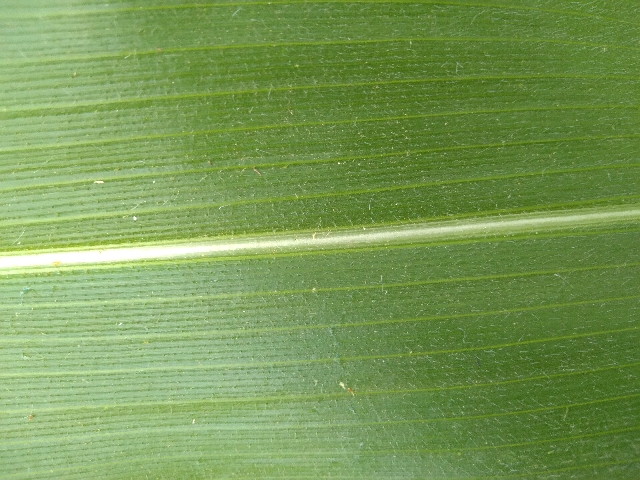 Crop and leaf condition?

maize, healthy
